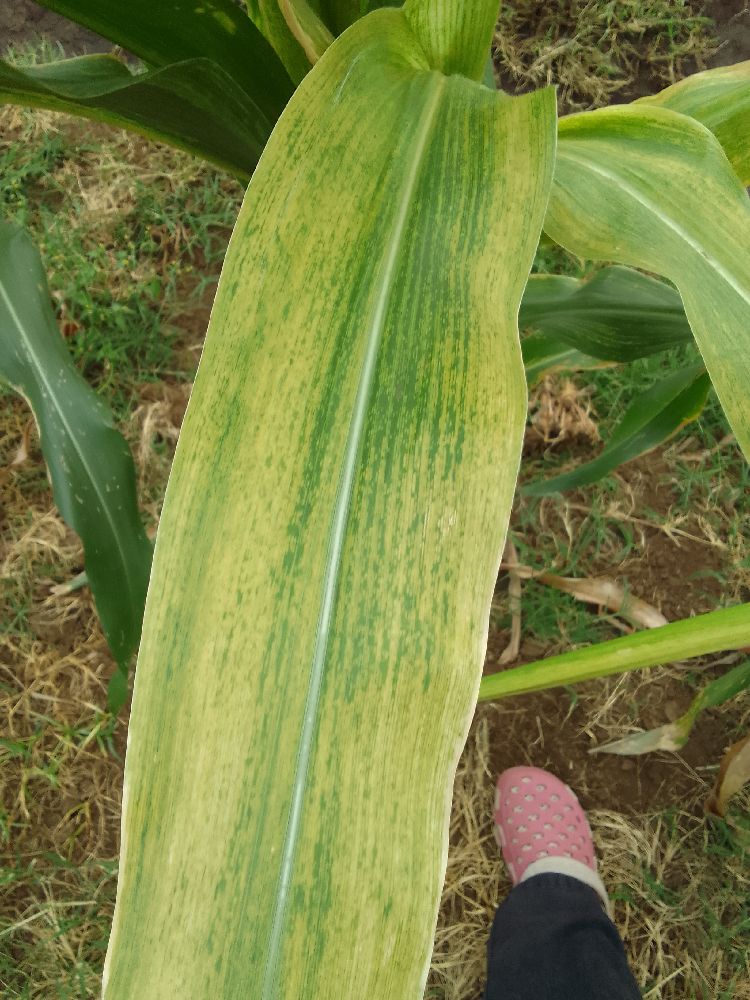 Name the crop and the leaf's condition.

maize, maize lethal necrosis
